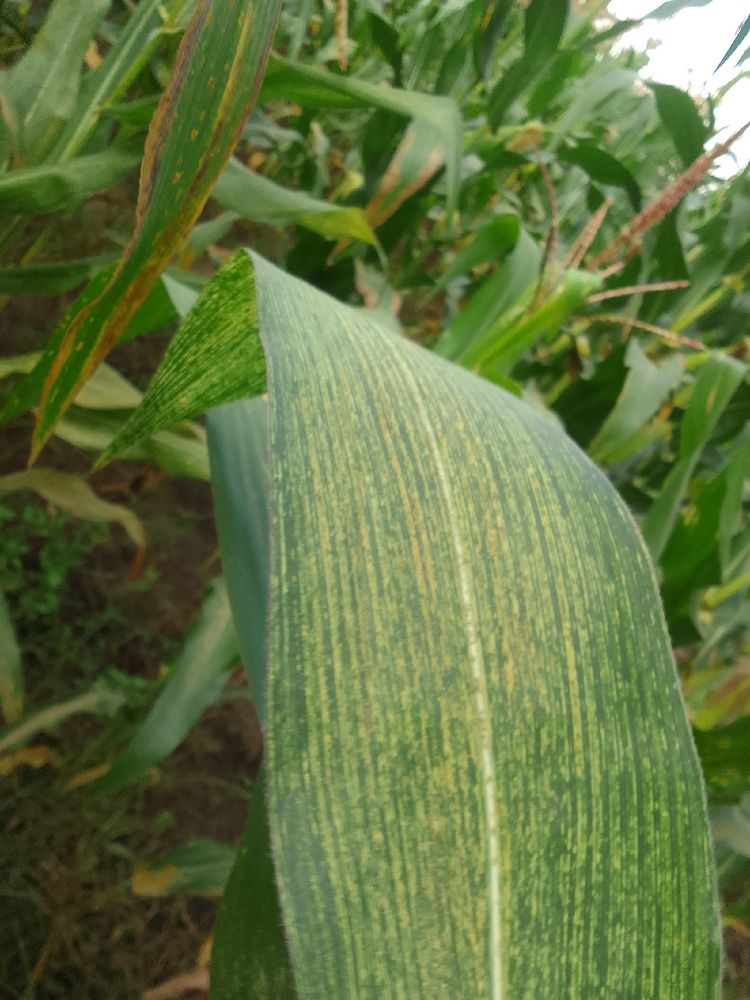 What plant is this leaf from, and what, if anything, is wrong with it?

maize, maize streak virus
